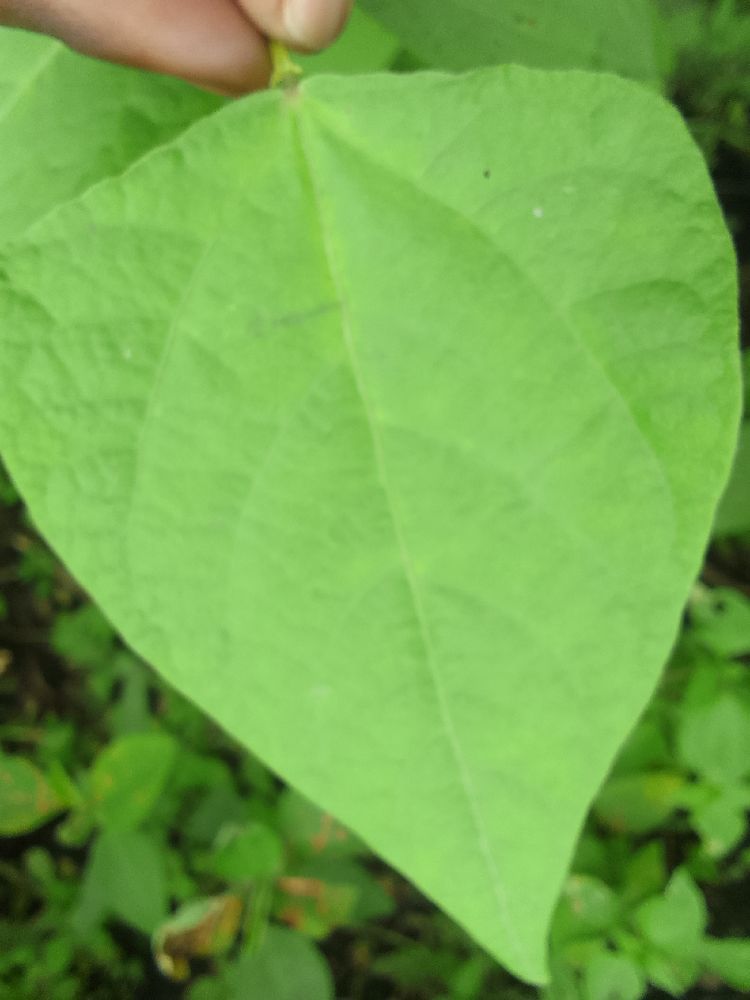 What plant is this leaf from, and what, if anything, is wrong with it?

common bean, healthy
